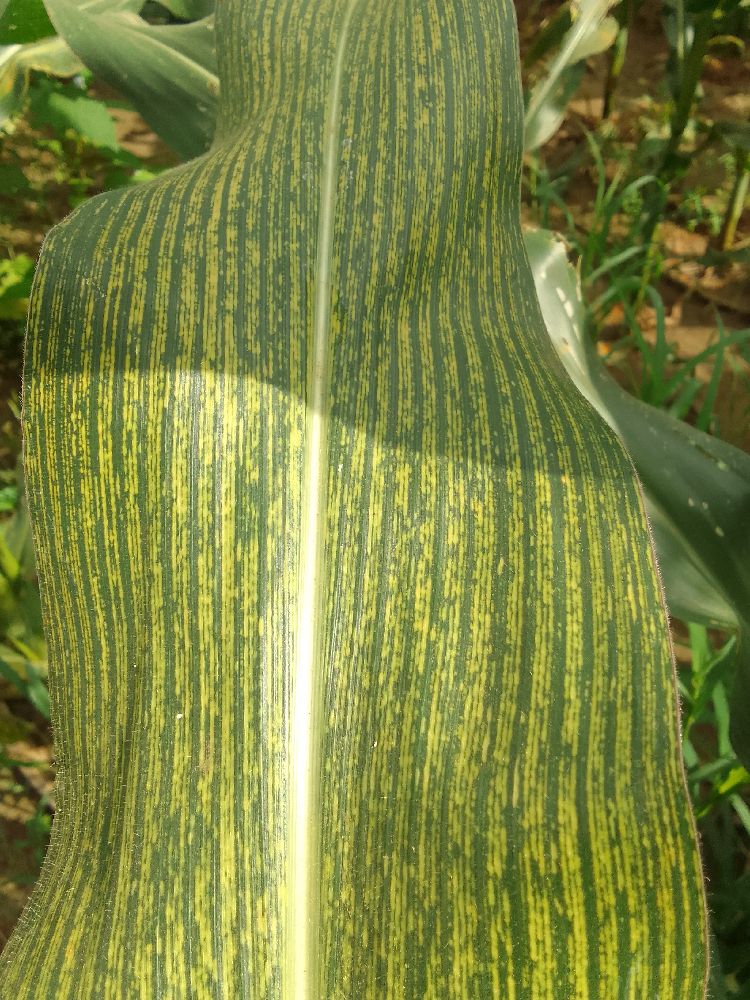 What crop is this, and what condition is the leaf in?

maize, maize streak virus
